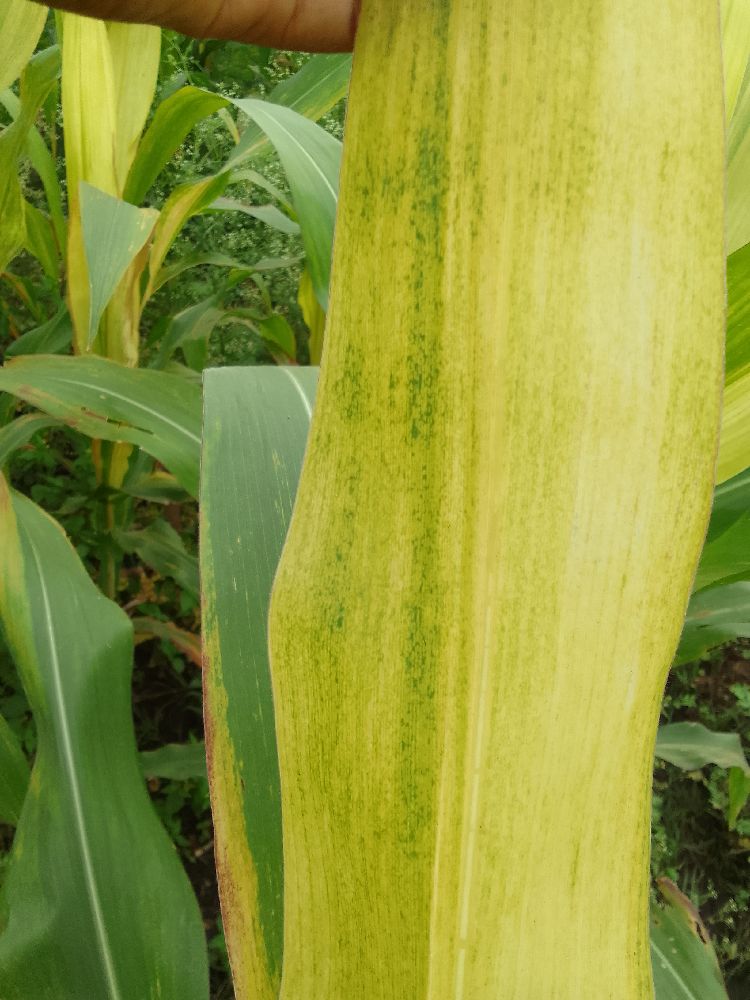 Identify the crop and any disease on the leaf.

maize, maize lethal necrosis
